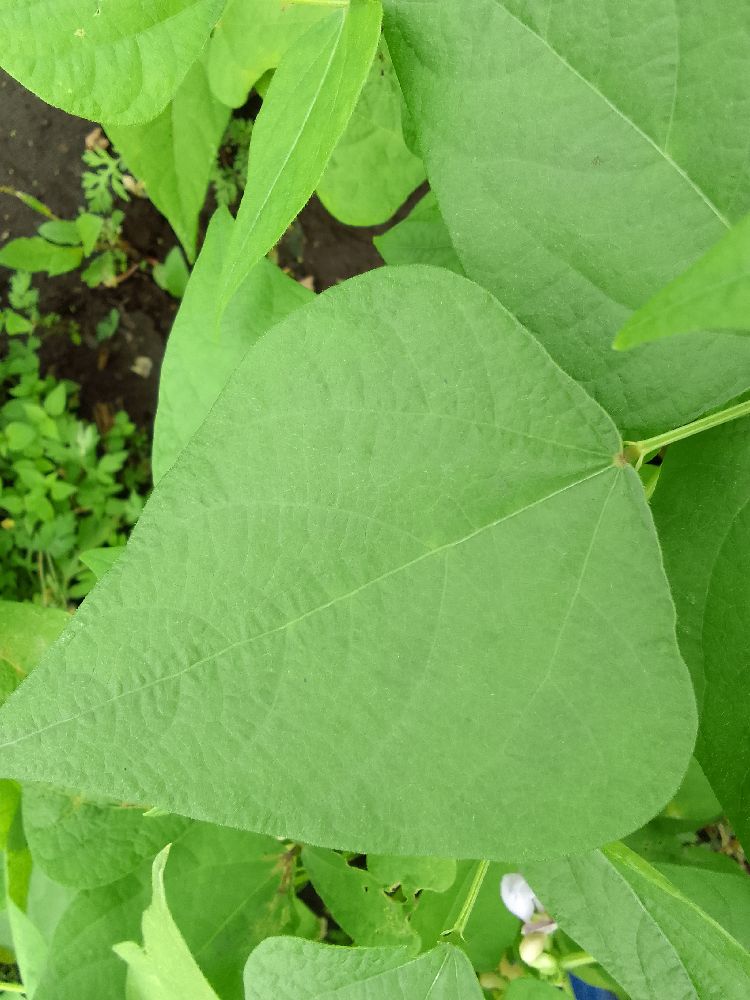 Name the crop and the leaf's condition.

common bean, healthy
